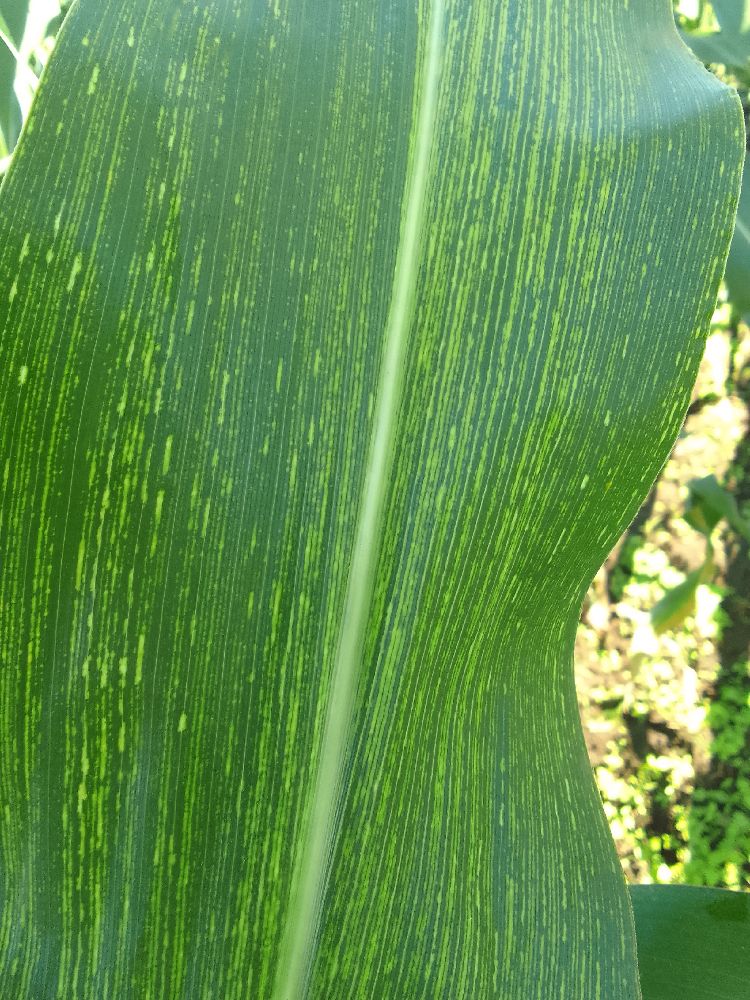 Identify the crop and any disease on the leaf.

maize, maize streak virus
